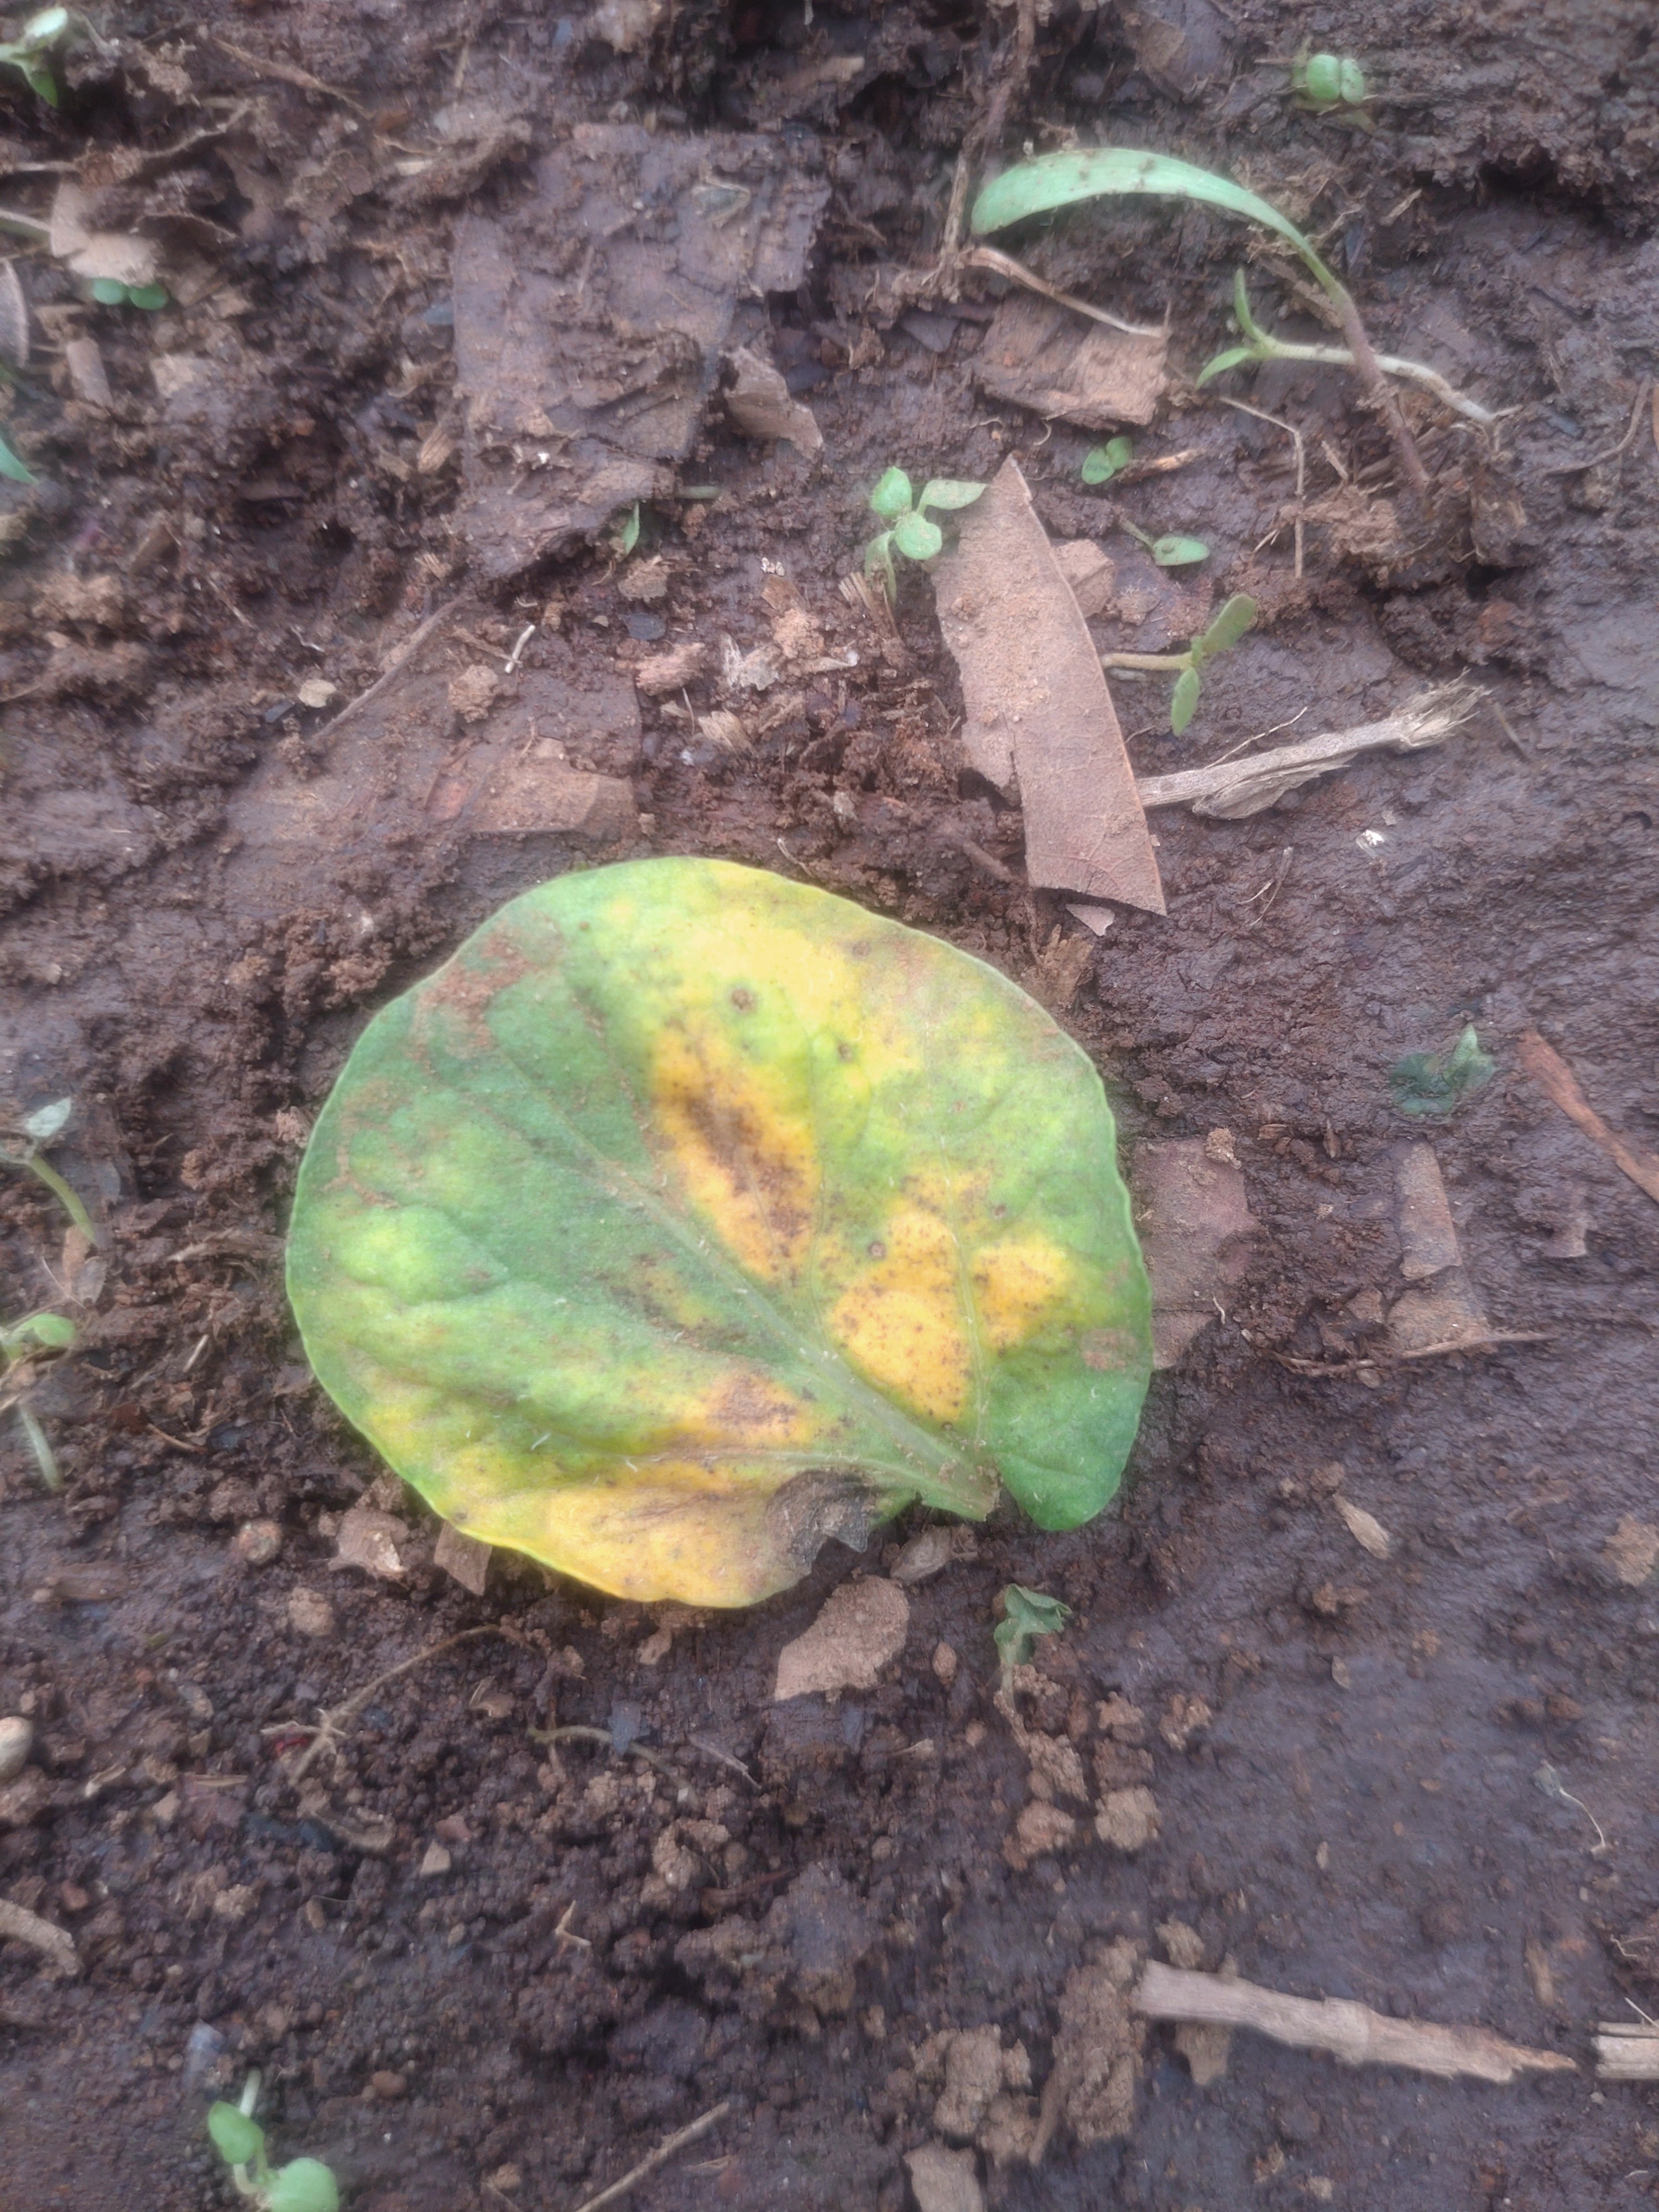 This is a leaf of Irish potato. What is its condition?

late blight
